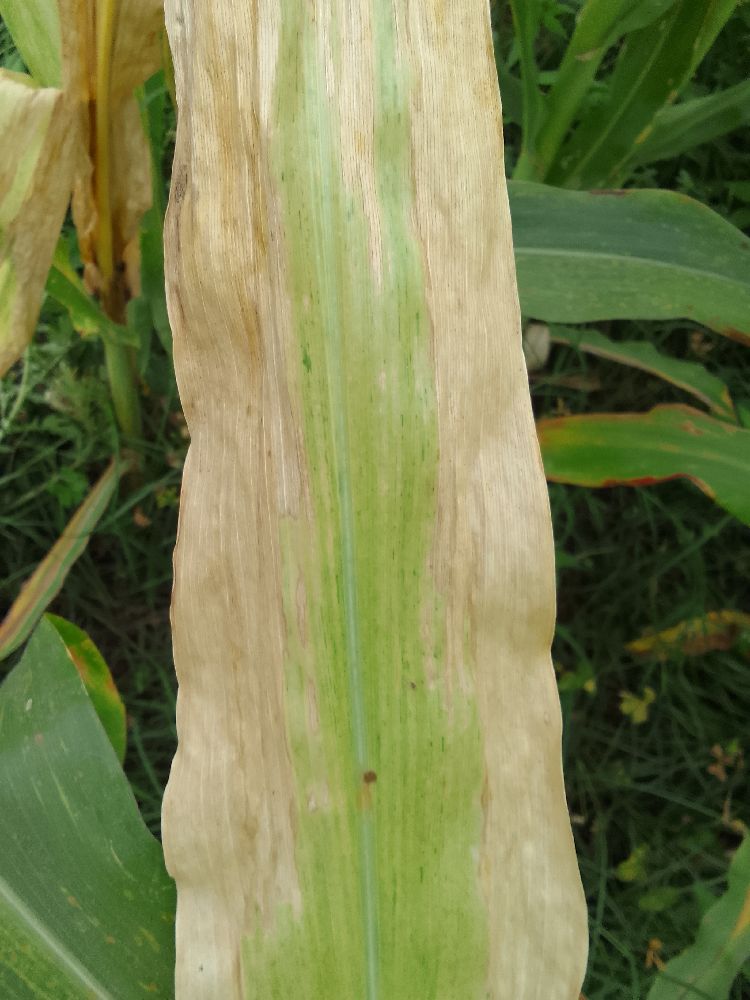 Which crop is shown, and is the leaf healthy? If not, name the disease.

maize, maize lethal necrosis
